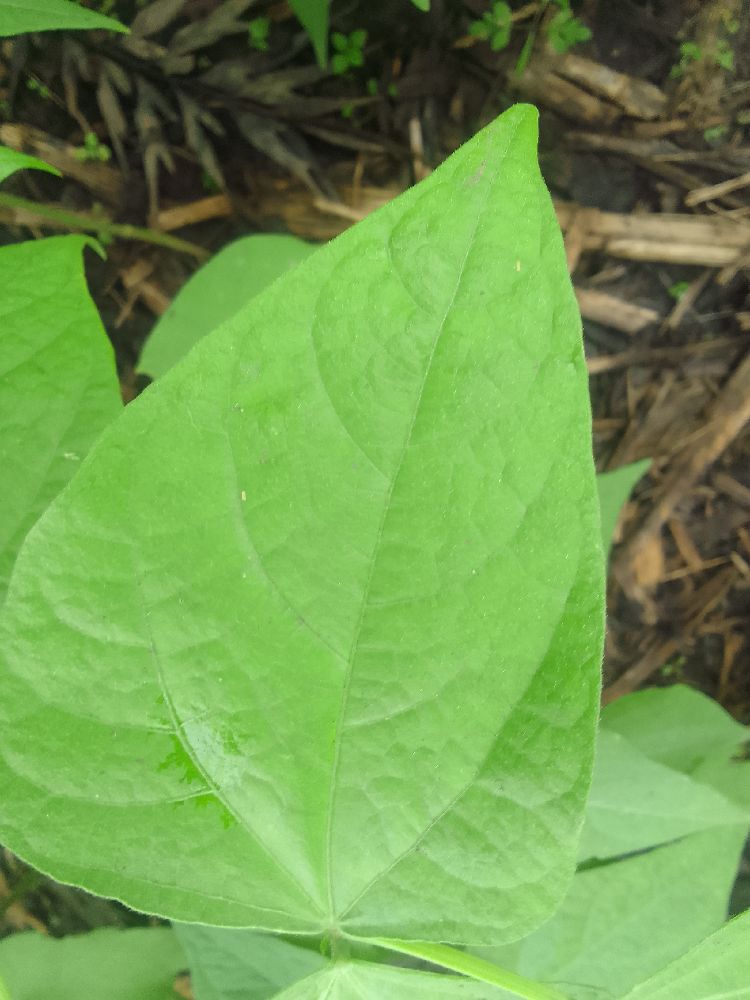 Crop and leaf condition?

common bean, healthy
